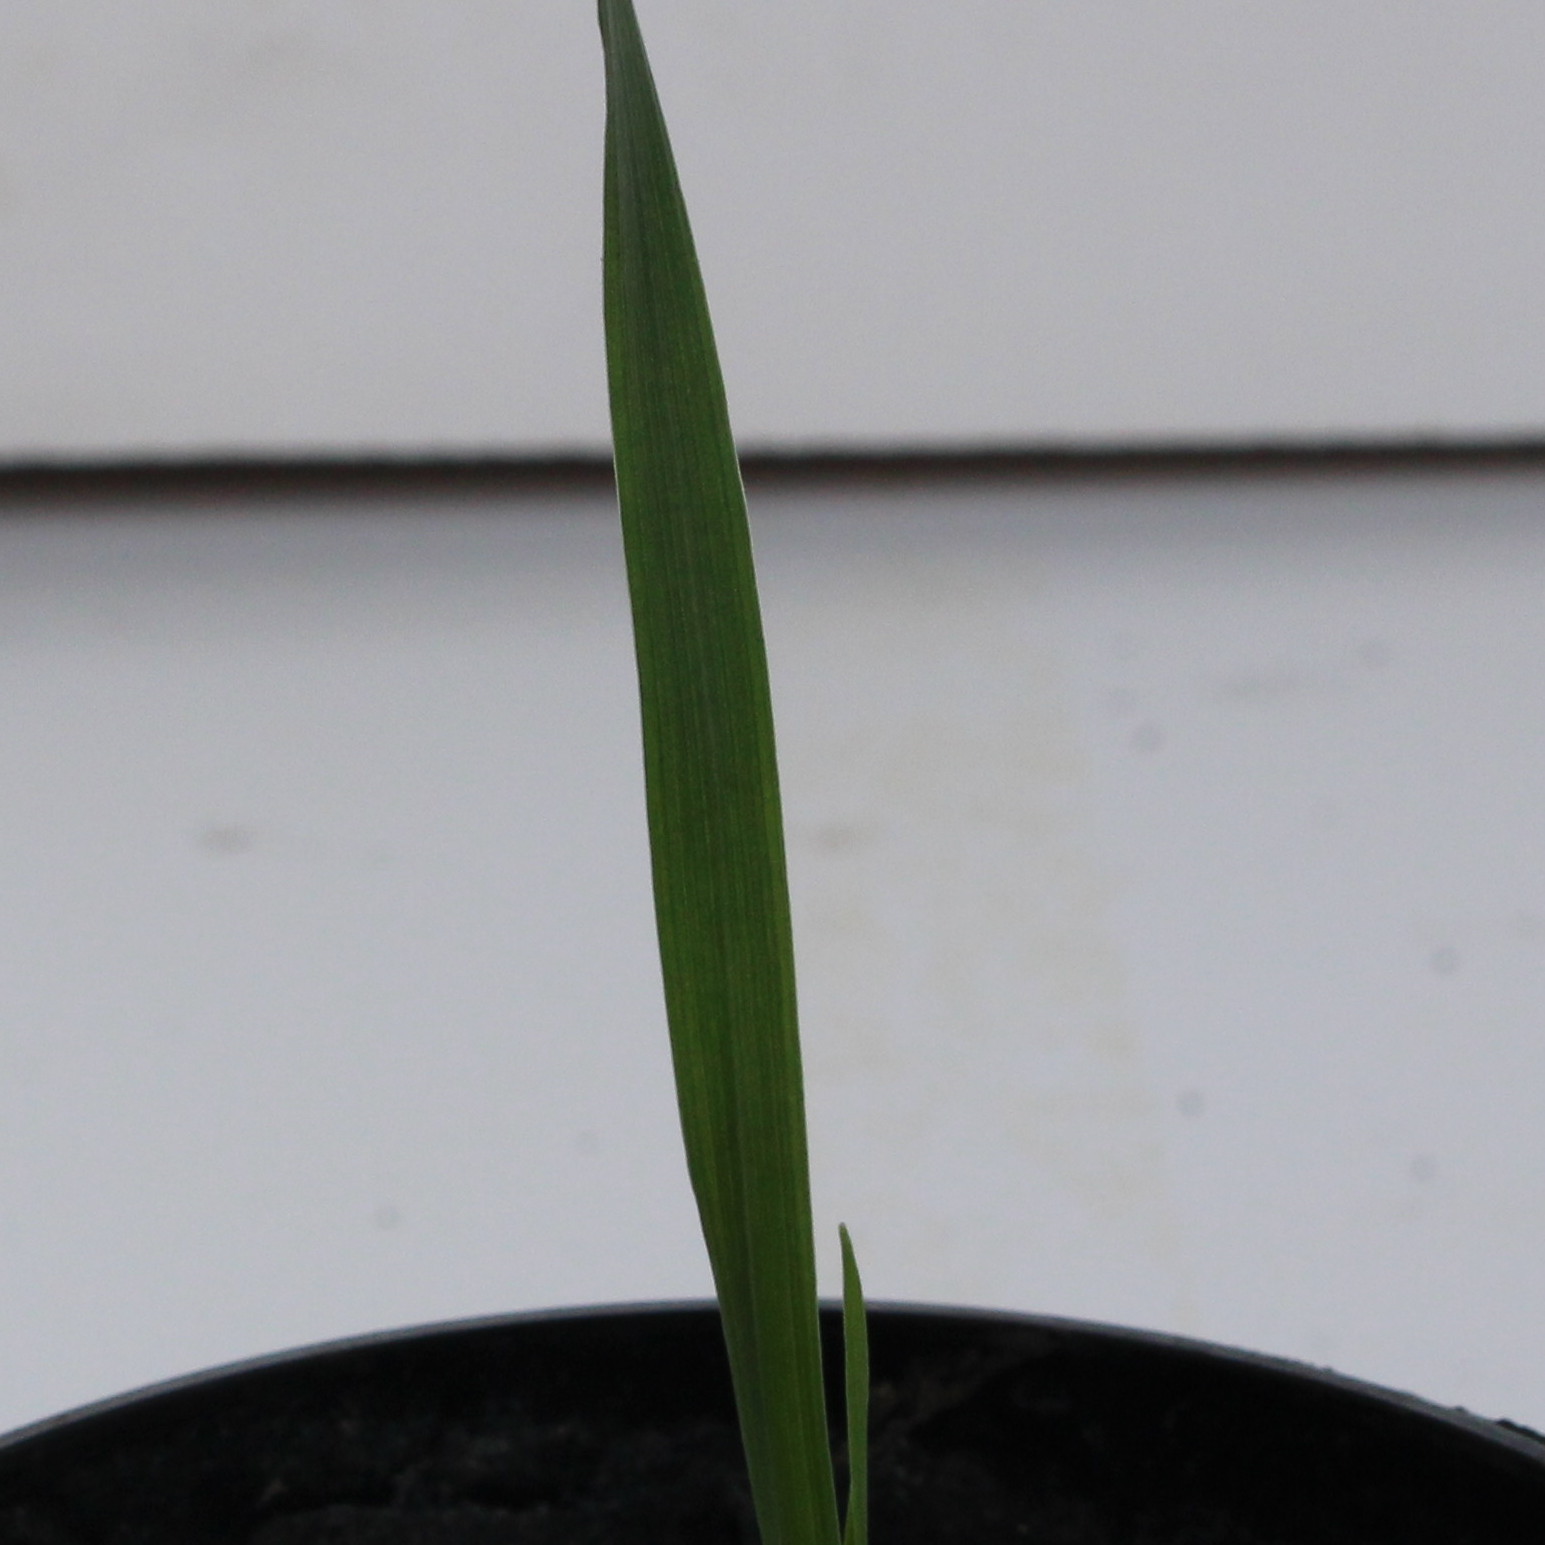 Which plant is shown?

Avena sterilis
